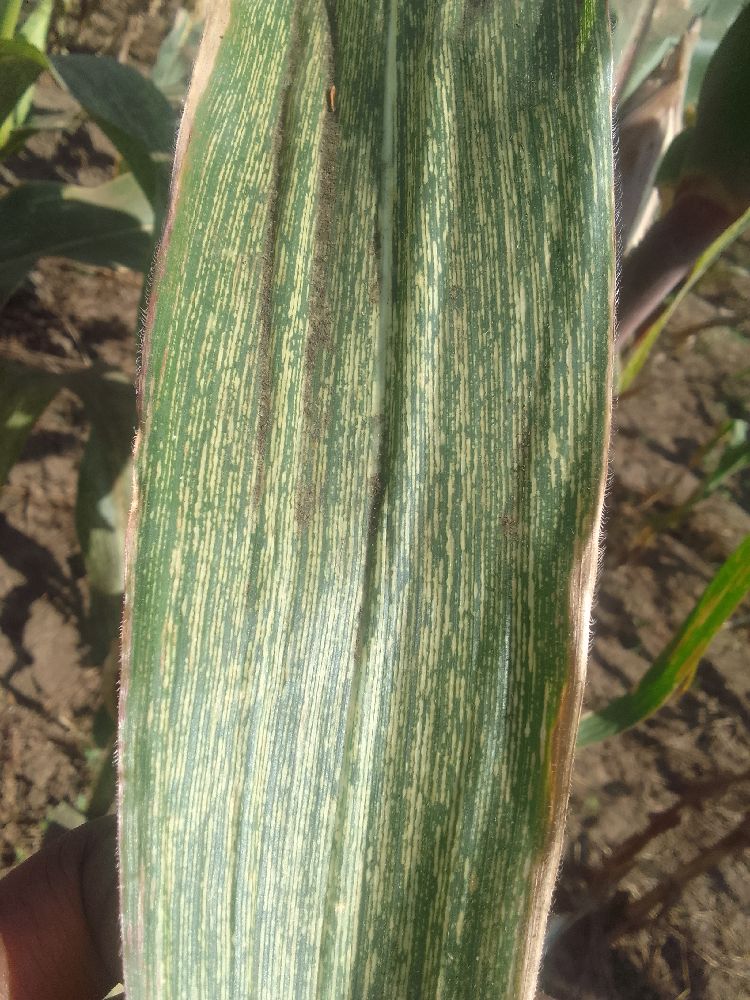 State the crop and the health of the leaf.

maize, maize streak virus
